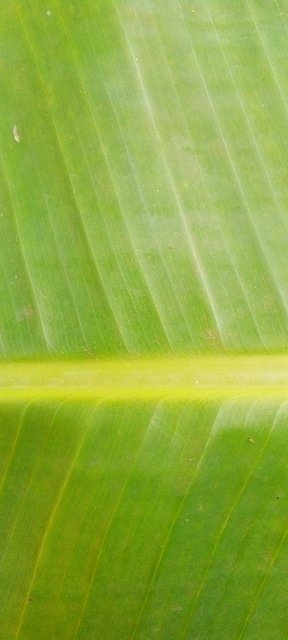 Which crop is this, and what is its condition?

banana, healthy
